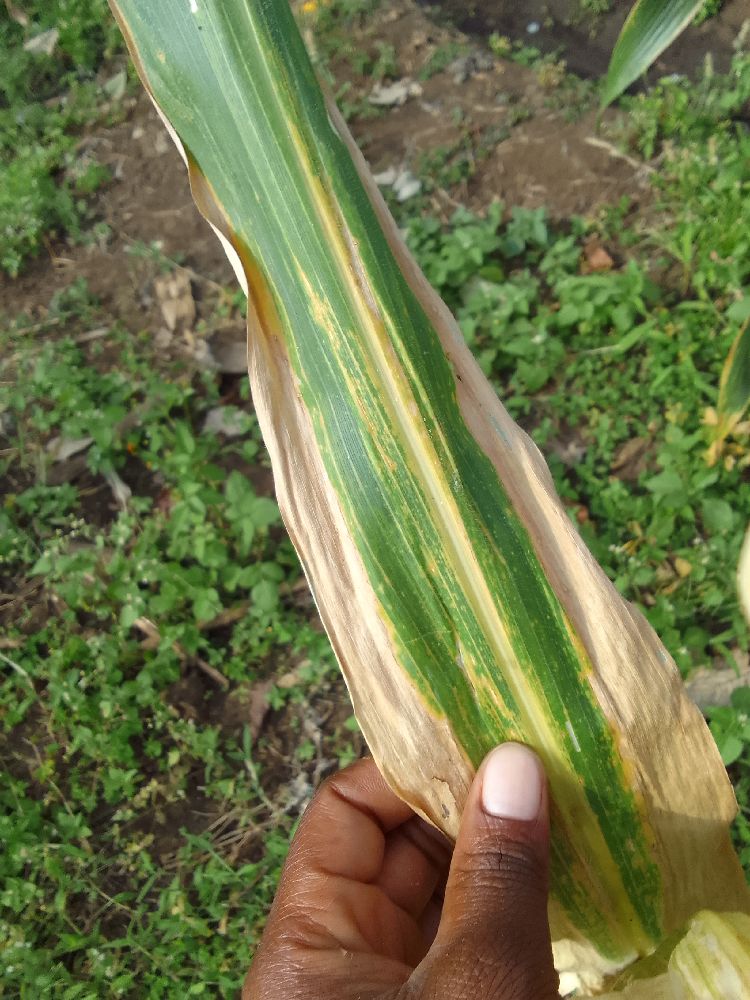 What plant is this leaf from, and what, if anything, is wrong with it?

maize, maize lethal necrosis
